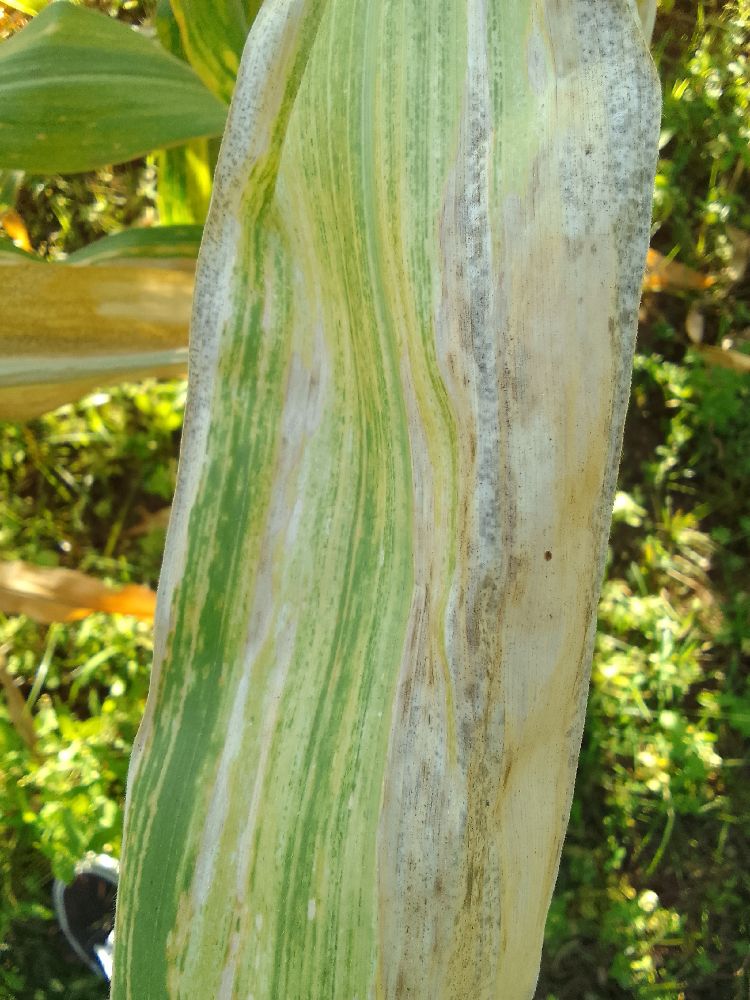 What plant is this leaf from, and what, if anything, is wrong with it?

maize, maize lethal necrosis
